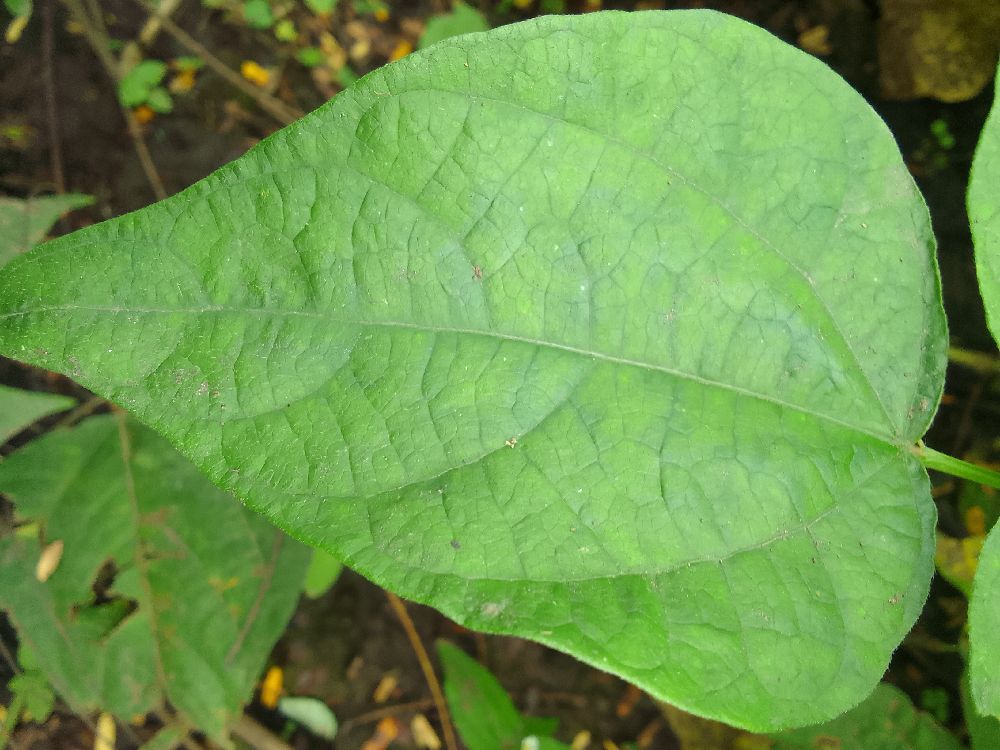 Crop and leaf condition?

common bean, healthy
